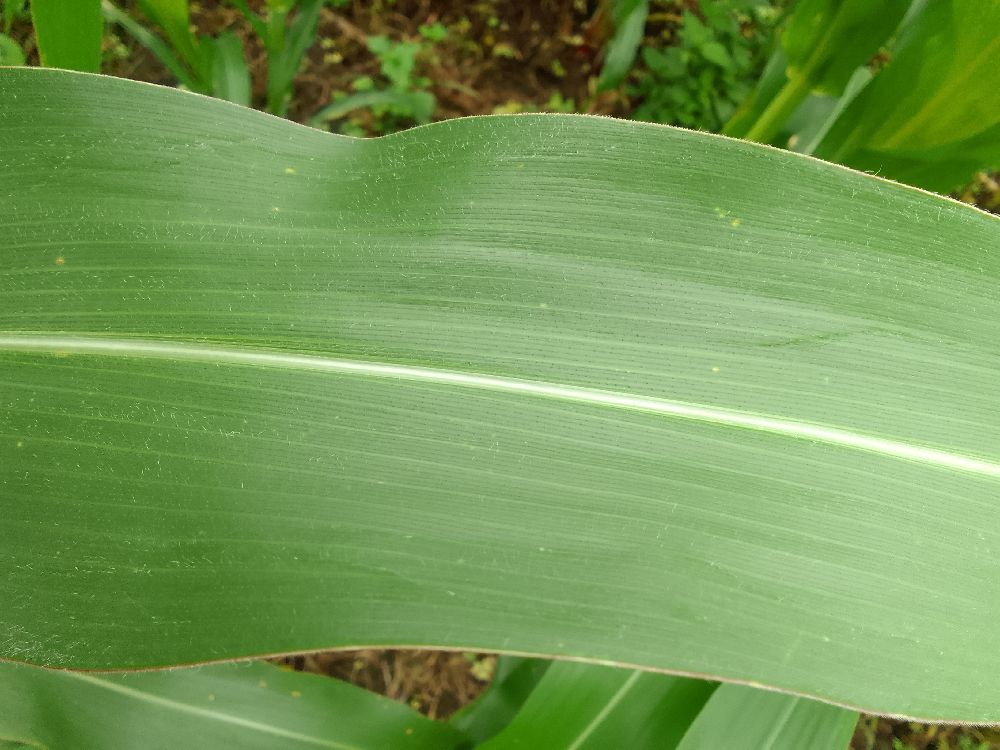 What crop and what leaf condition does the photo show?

maize, healthy
